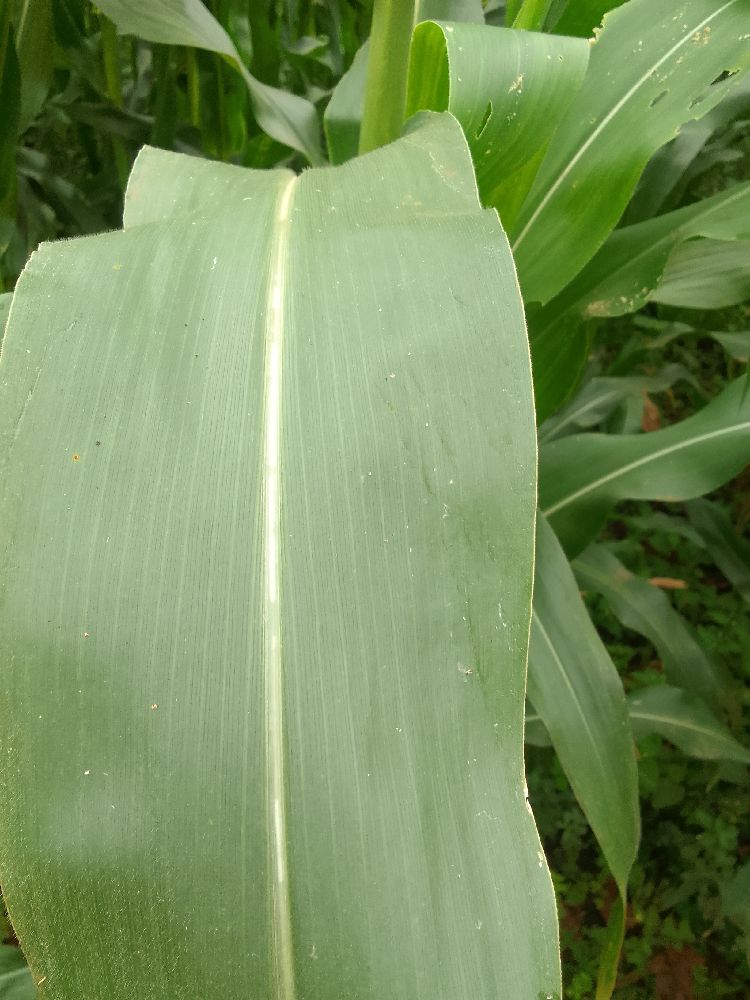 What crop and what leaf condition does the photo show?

maize, healthy
